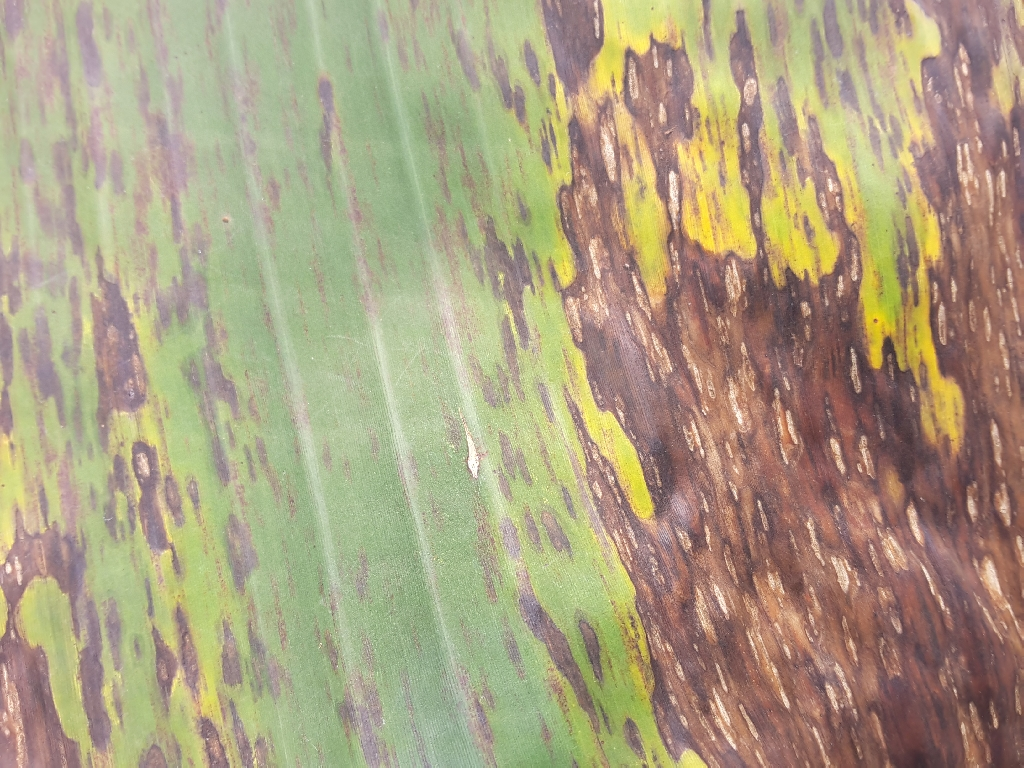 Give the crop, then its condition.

banana, black sigatoka
